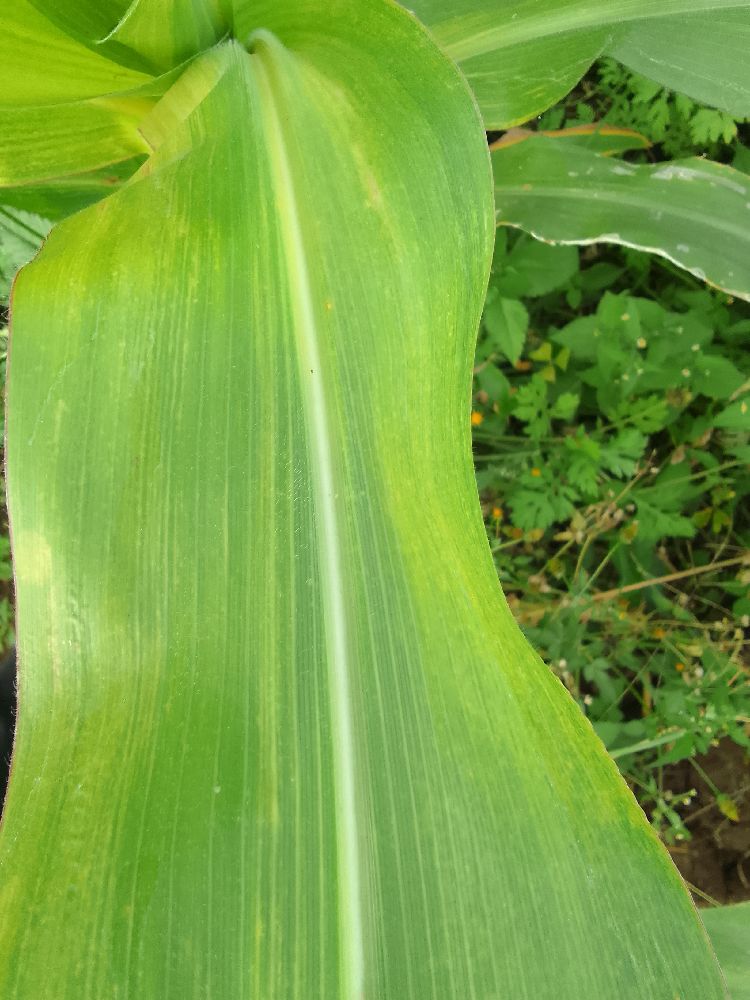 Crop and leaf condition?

maize, maize lethal necrosis
